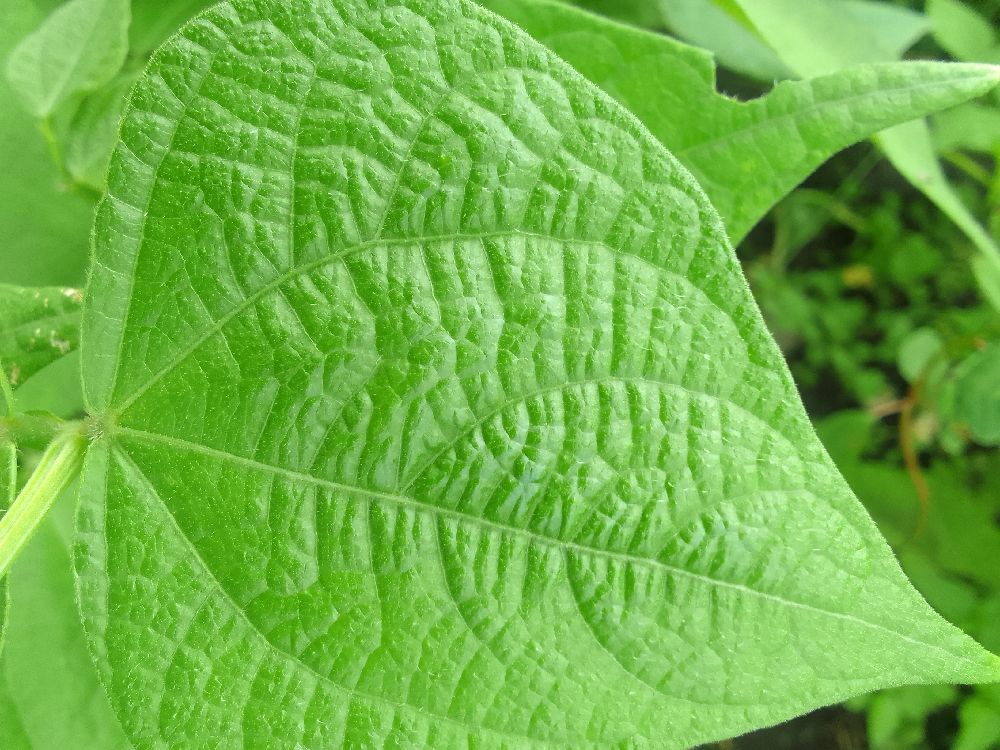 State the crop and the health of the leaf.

common bean, healthy
